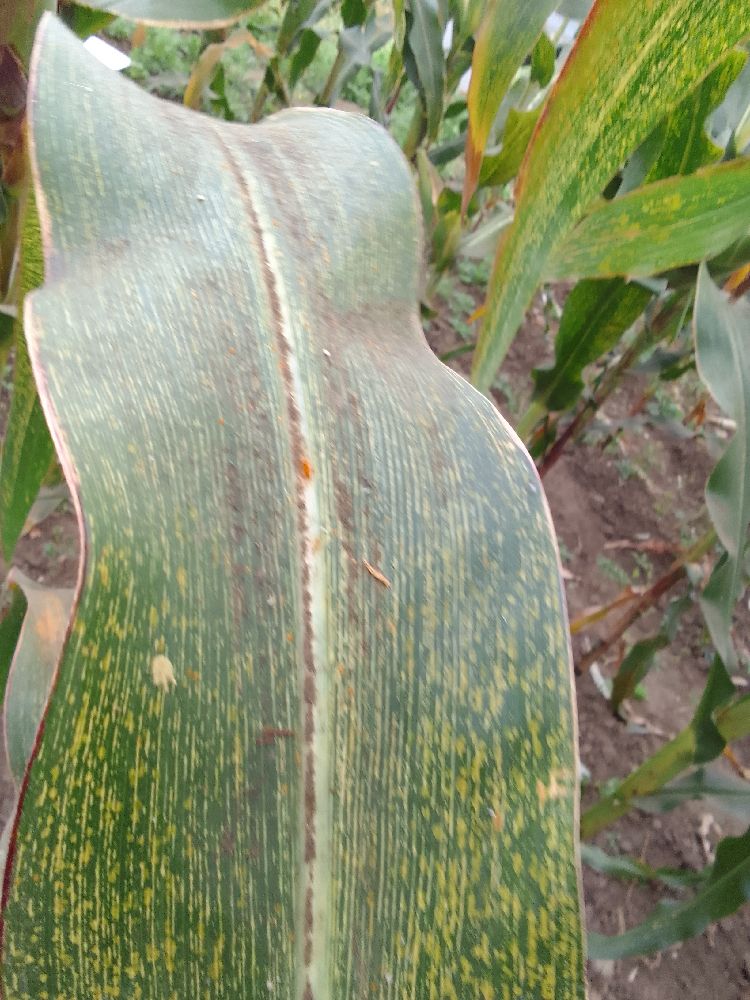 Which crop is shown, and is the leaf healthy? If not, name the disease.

maize, maize streak virus
